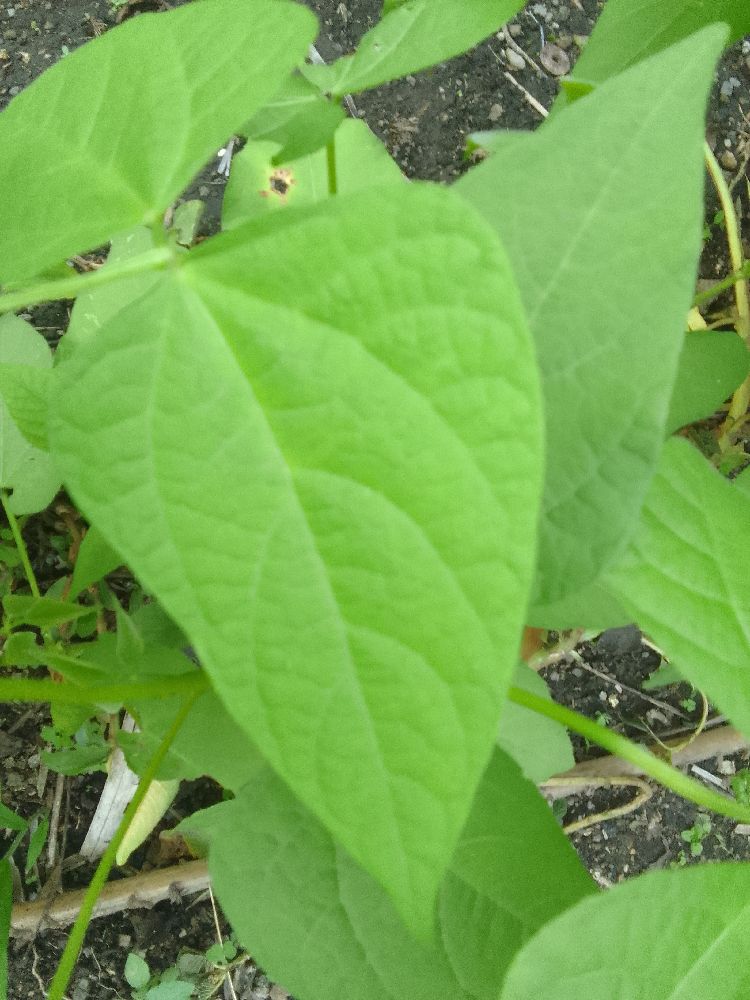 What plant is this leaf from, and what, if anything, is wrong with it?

common bean, healthy
